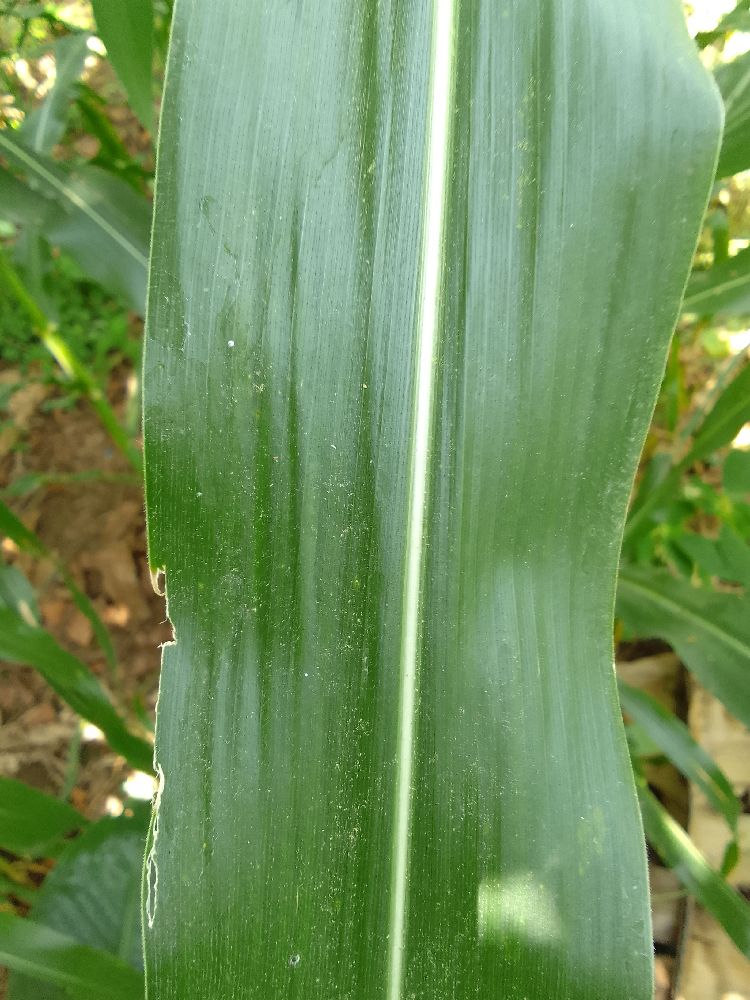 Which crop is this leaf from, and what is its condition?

maize, healthy
